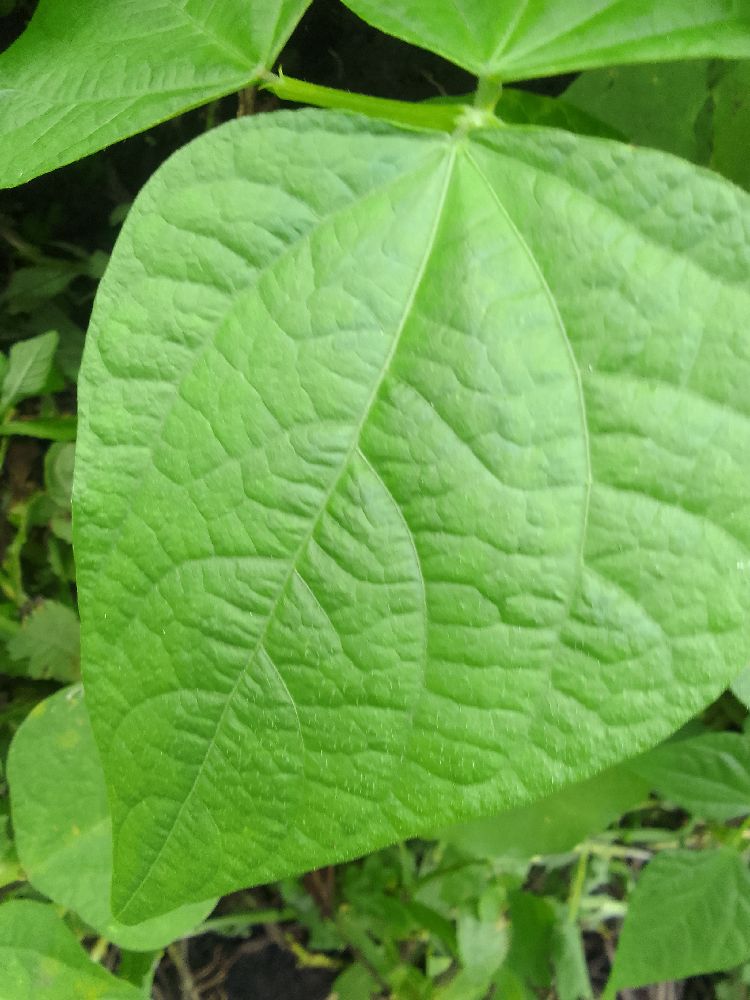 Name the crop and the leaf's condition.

common bean, healthy
